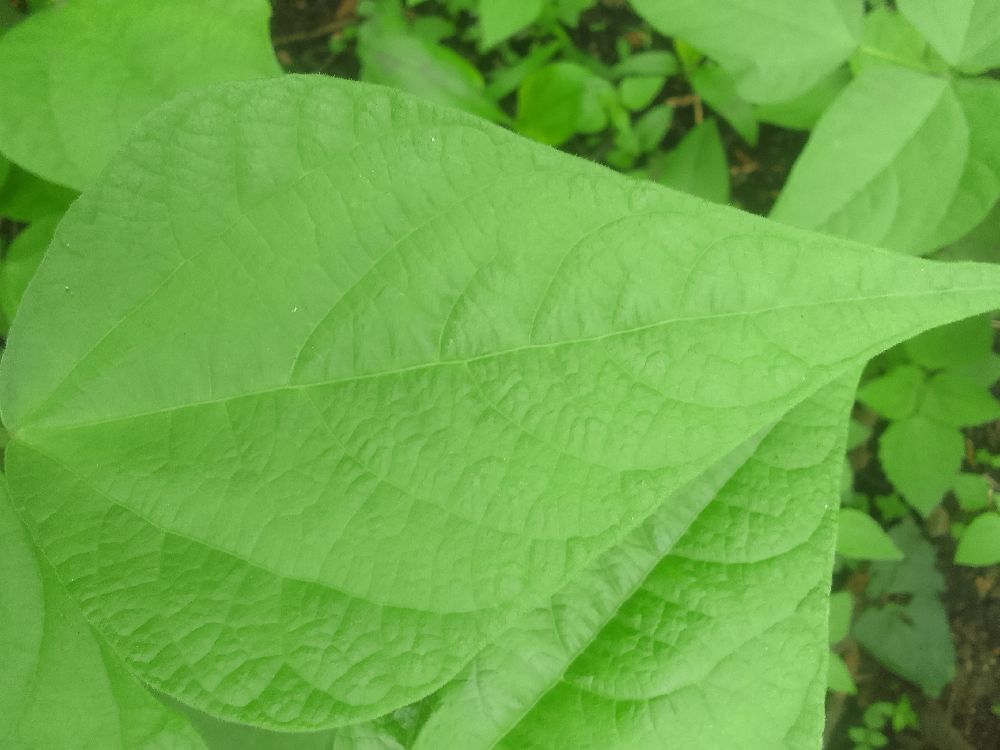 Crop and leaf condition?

common bean, healthy
